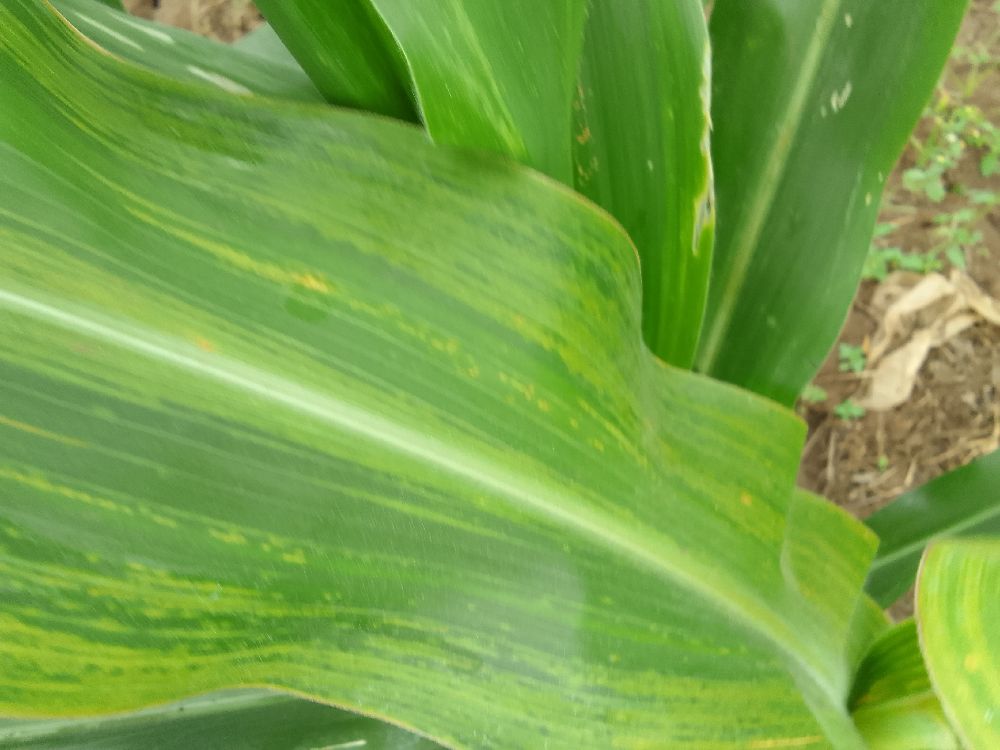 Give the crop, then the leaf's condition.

maize, maize lethal necrosis
